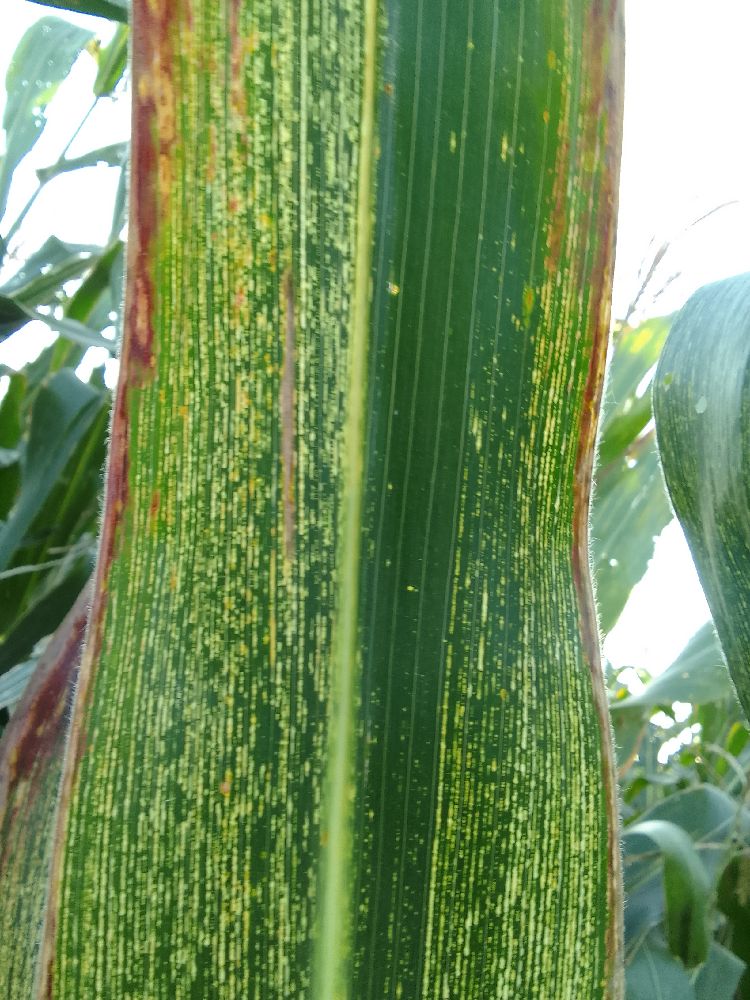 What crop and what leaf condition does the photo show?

maize, maize streak virus
